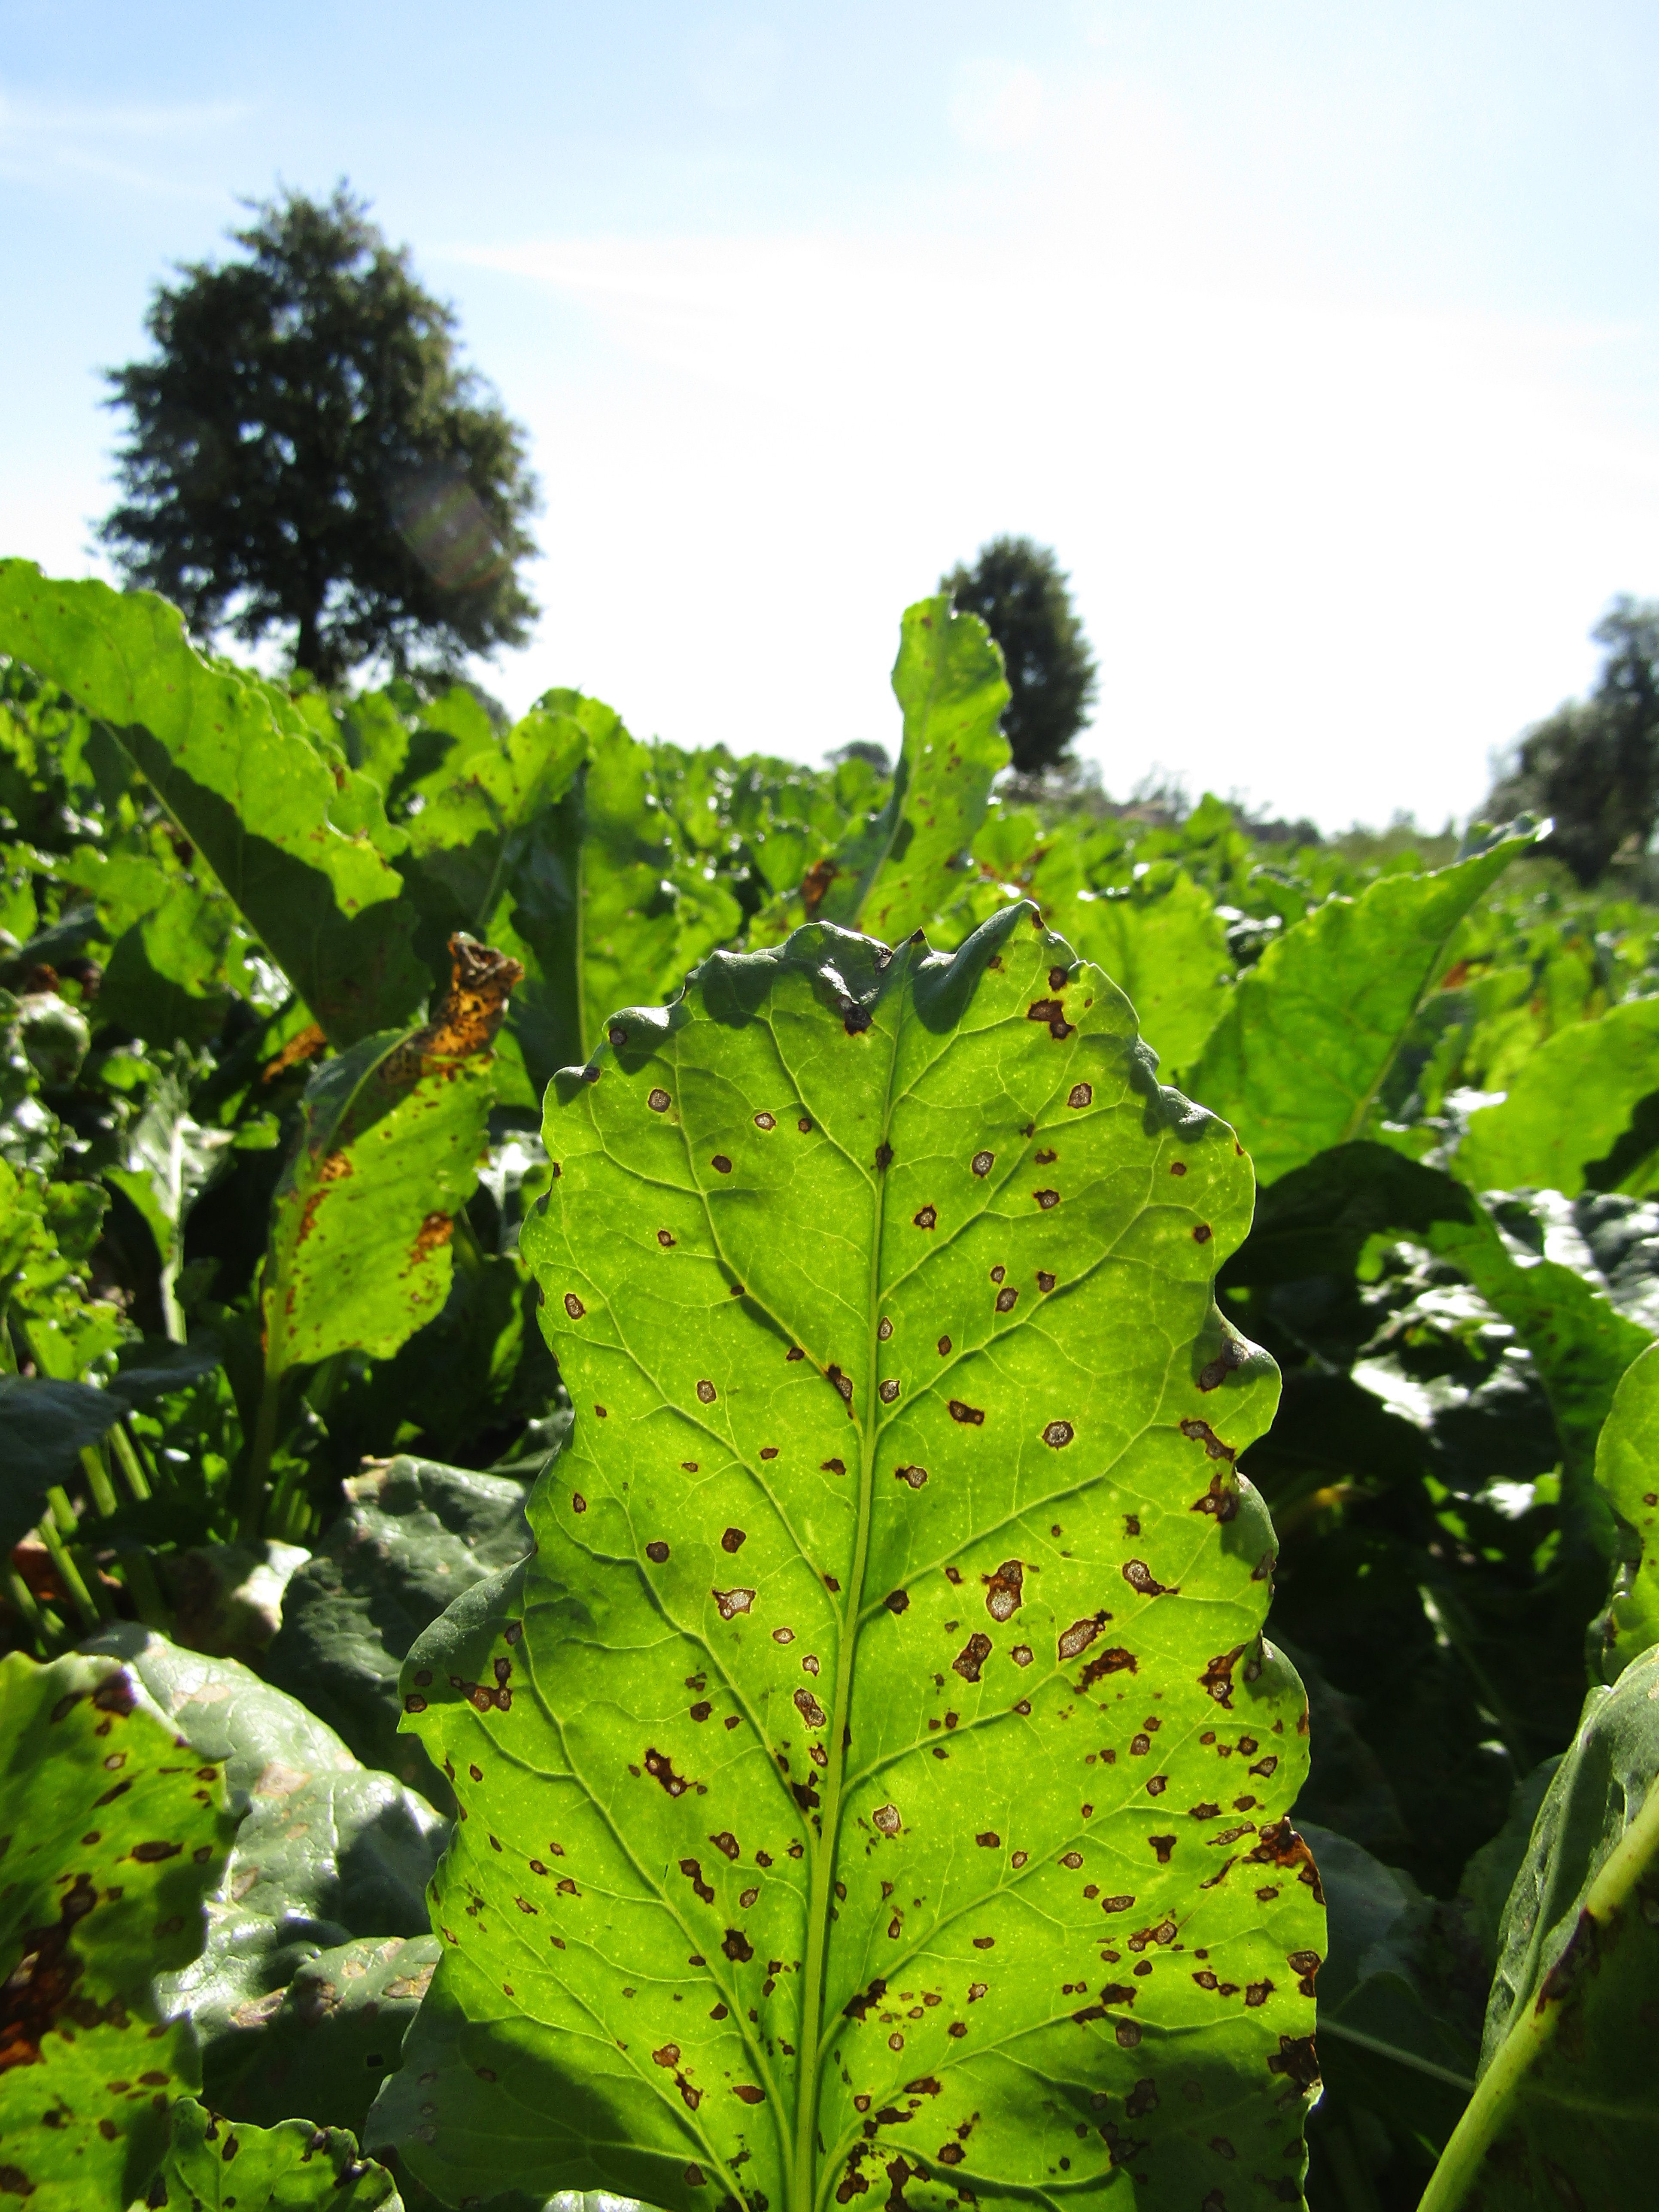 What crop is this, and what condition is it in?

beet, cercospora
